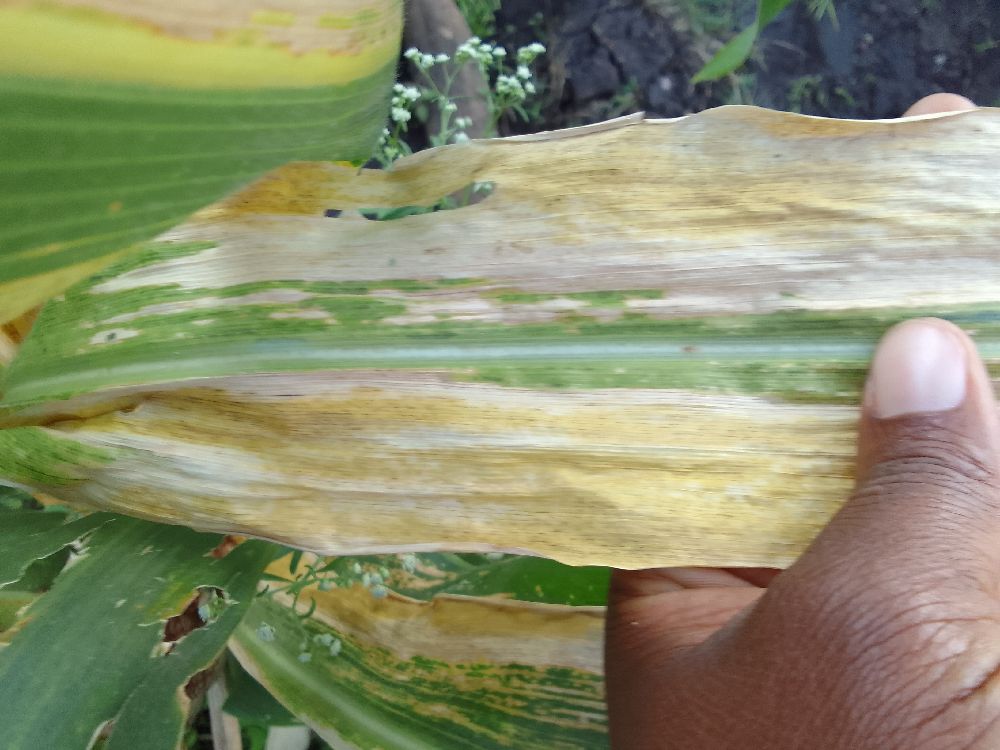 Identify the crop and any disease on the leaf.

maize, maize lethal necrosis
